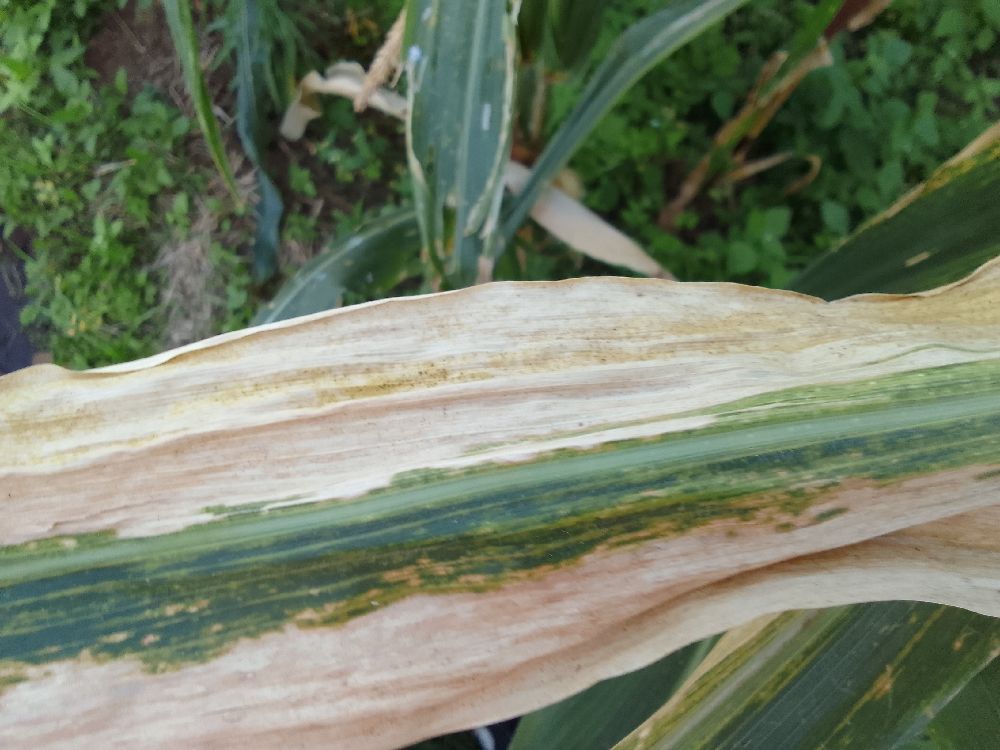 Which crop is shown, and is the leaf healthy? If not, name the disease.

maize, maize lethal necrosis
